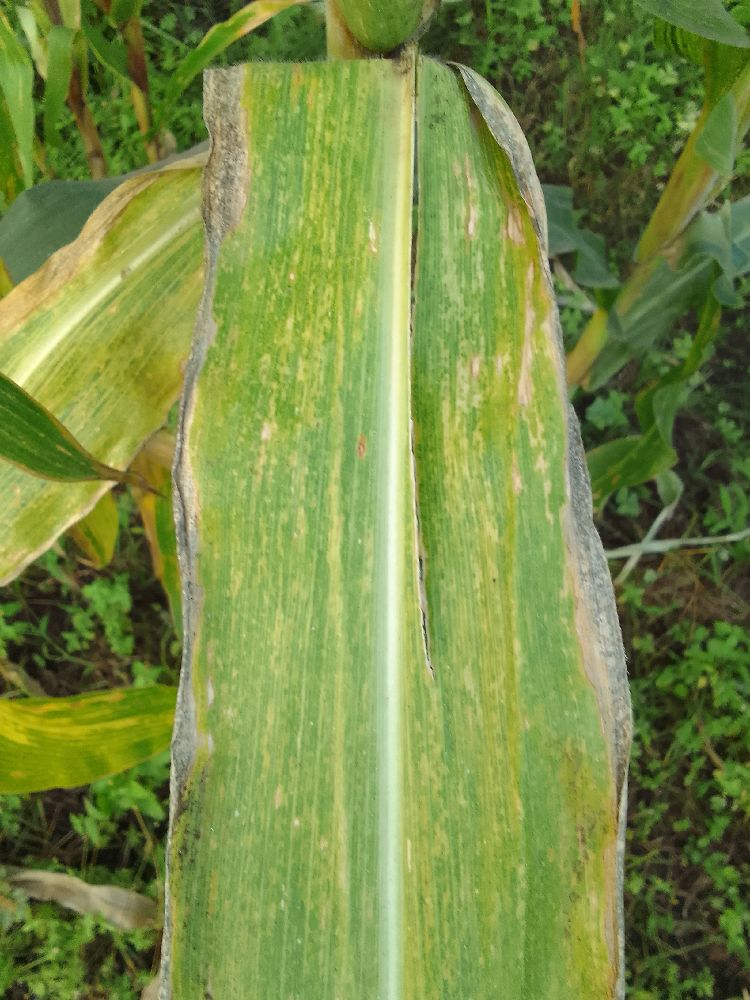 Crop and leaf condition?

maize, maize lethal necrosis
